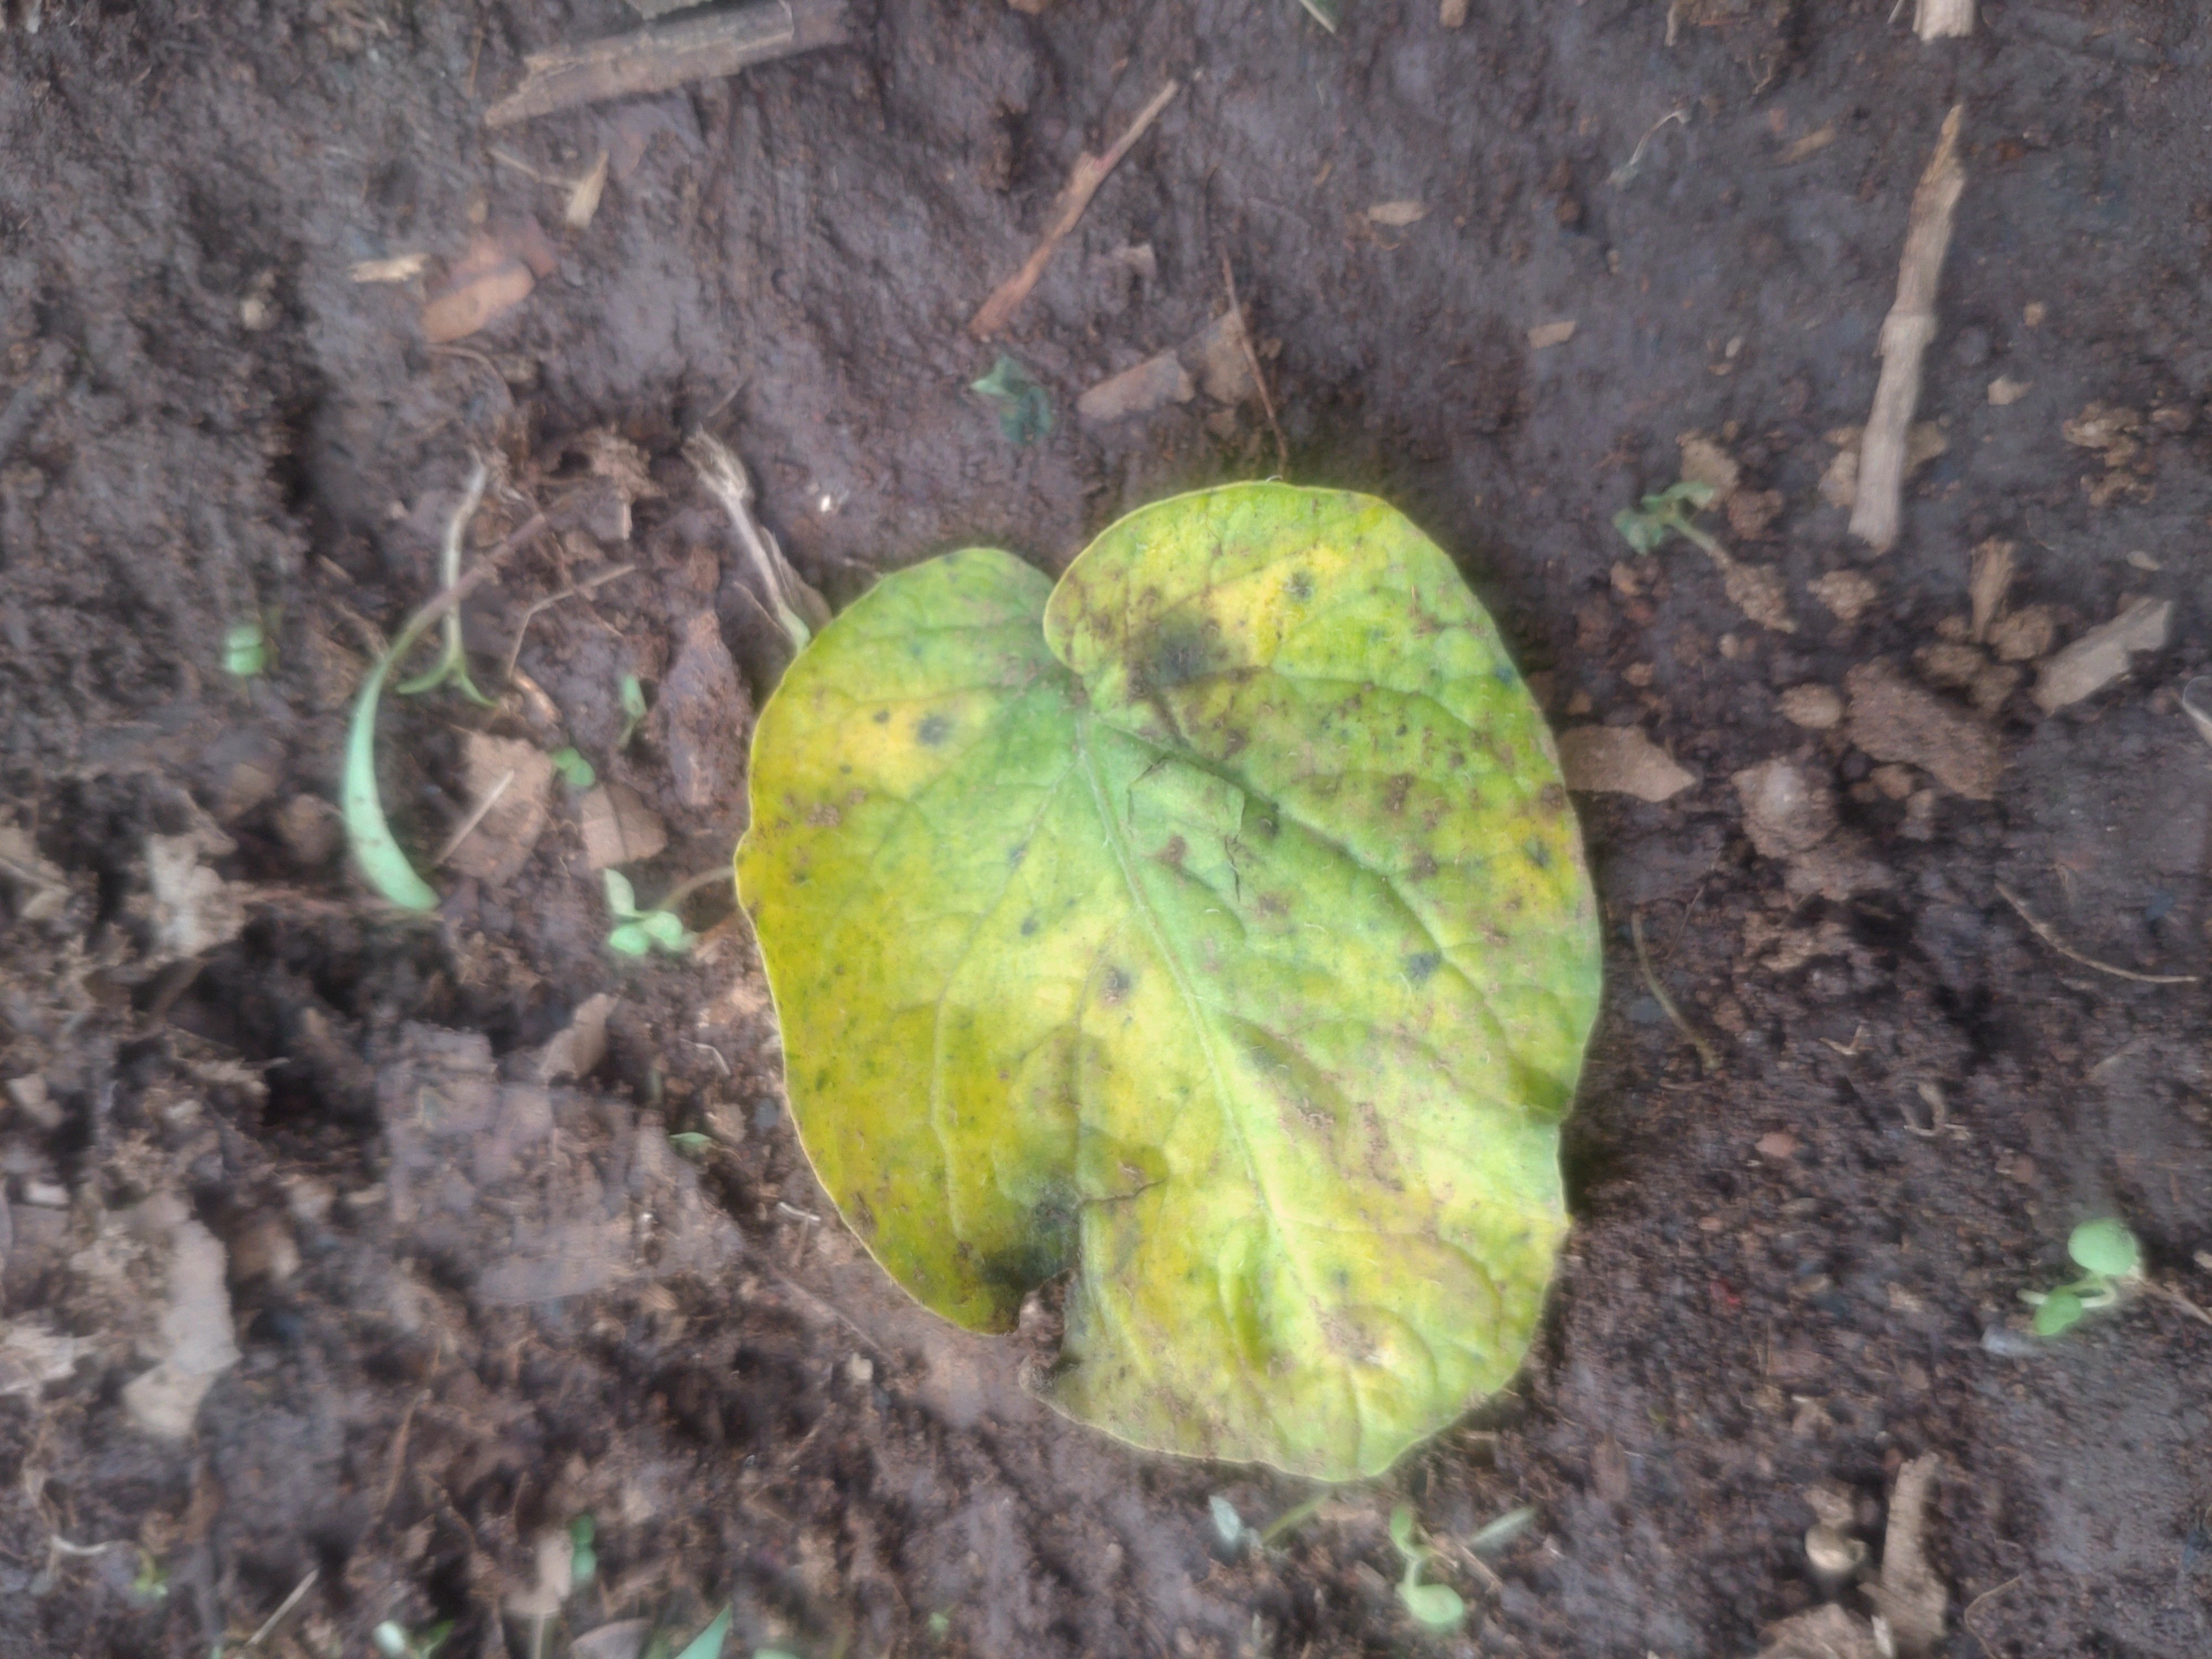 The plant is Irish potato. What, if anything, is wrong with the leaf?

late blight
